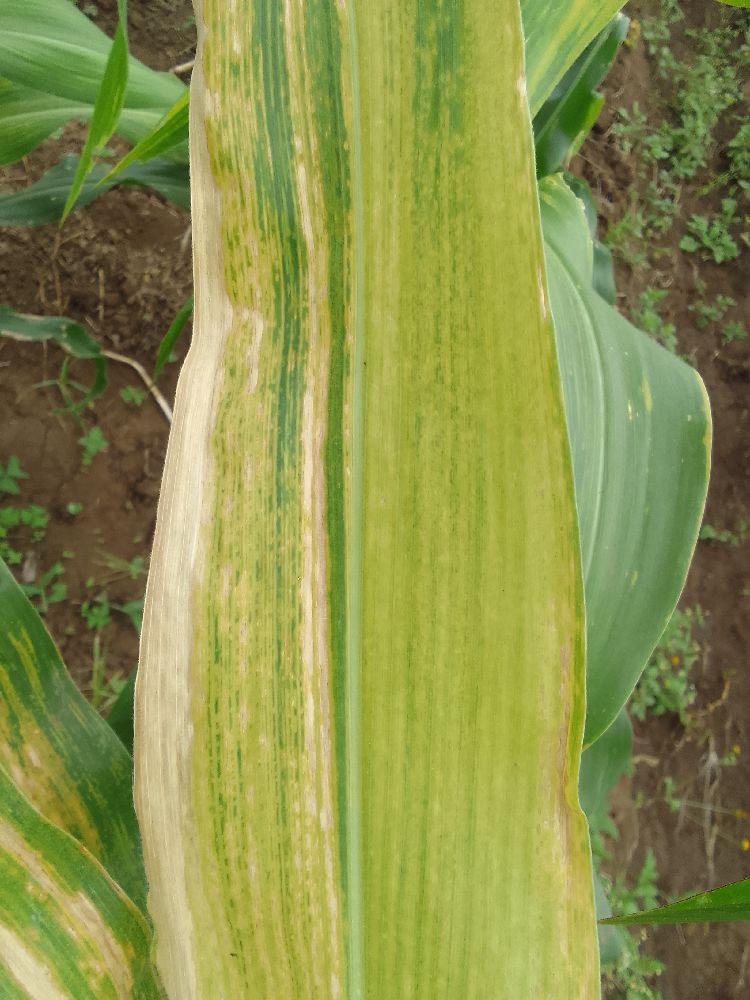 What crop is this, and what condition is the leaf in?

maize, maize lethal necrosis
